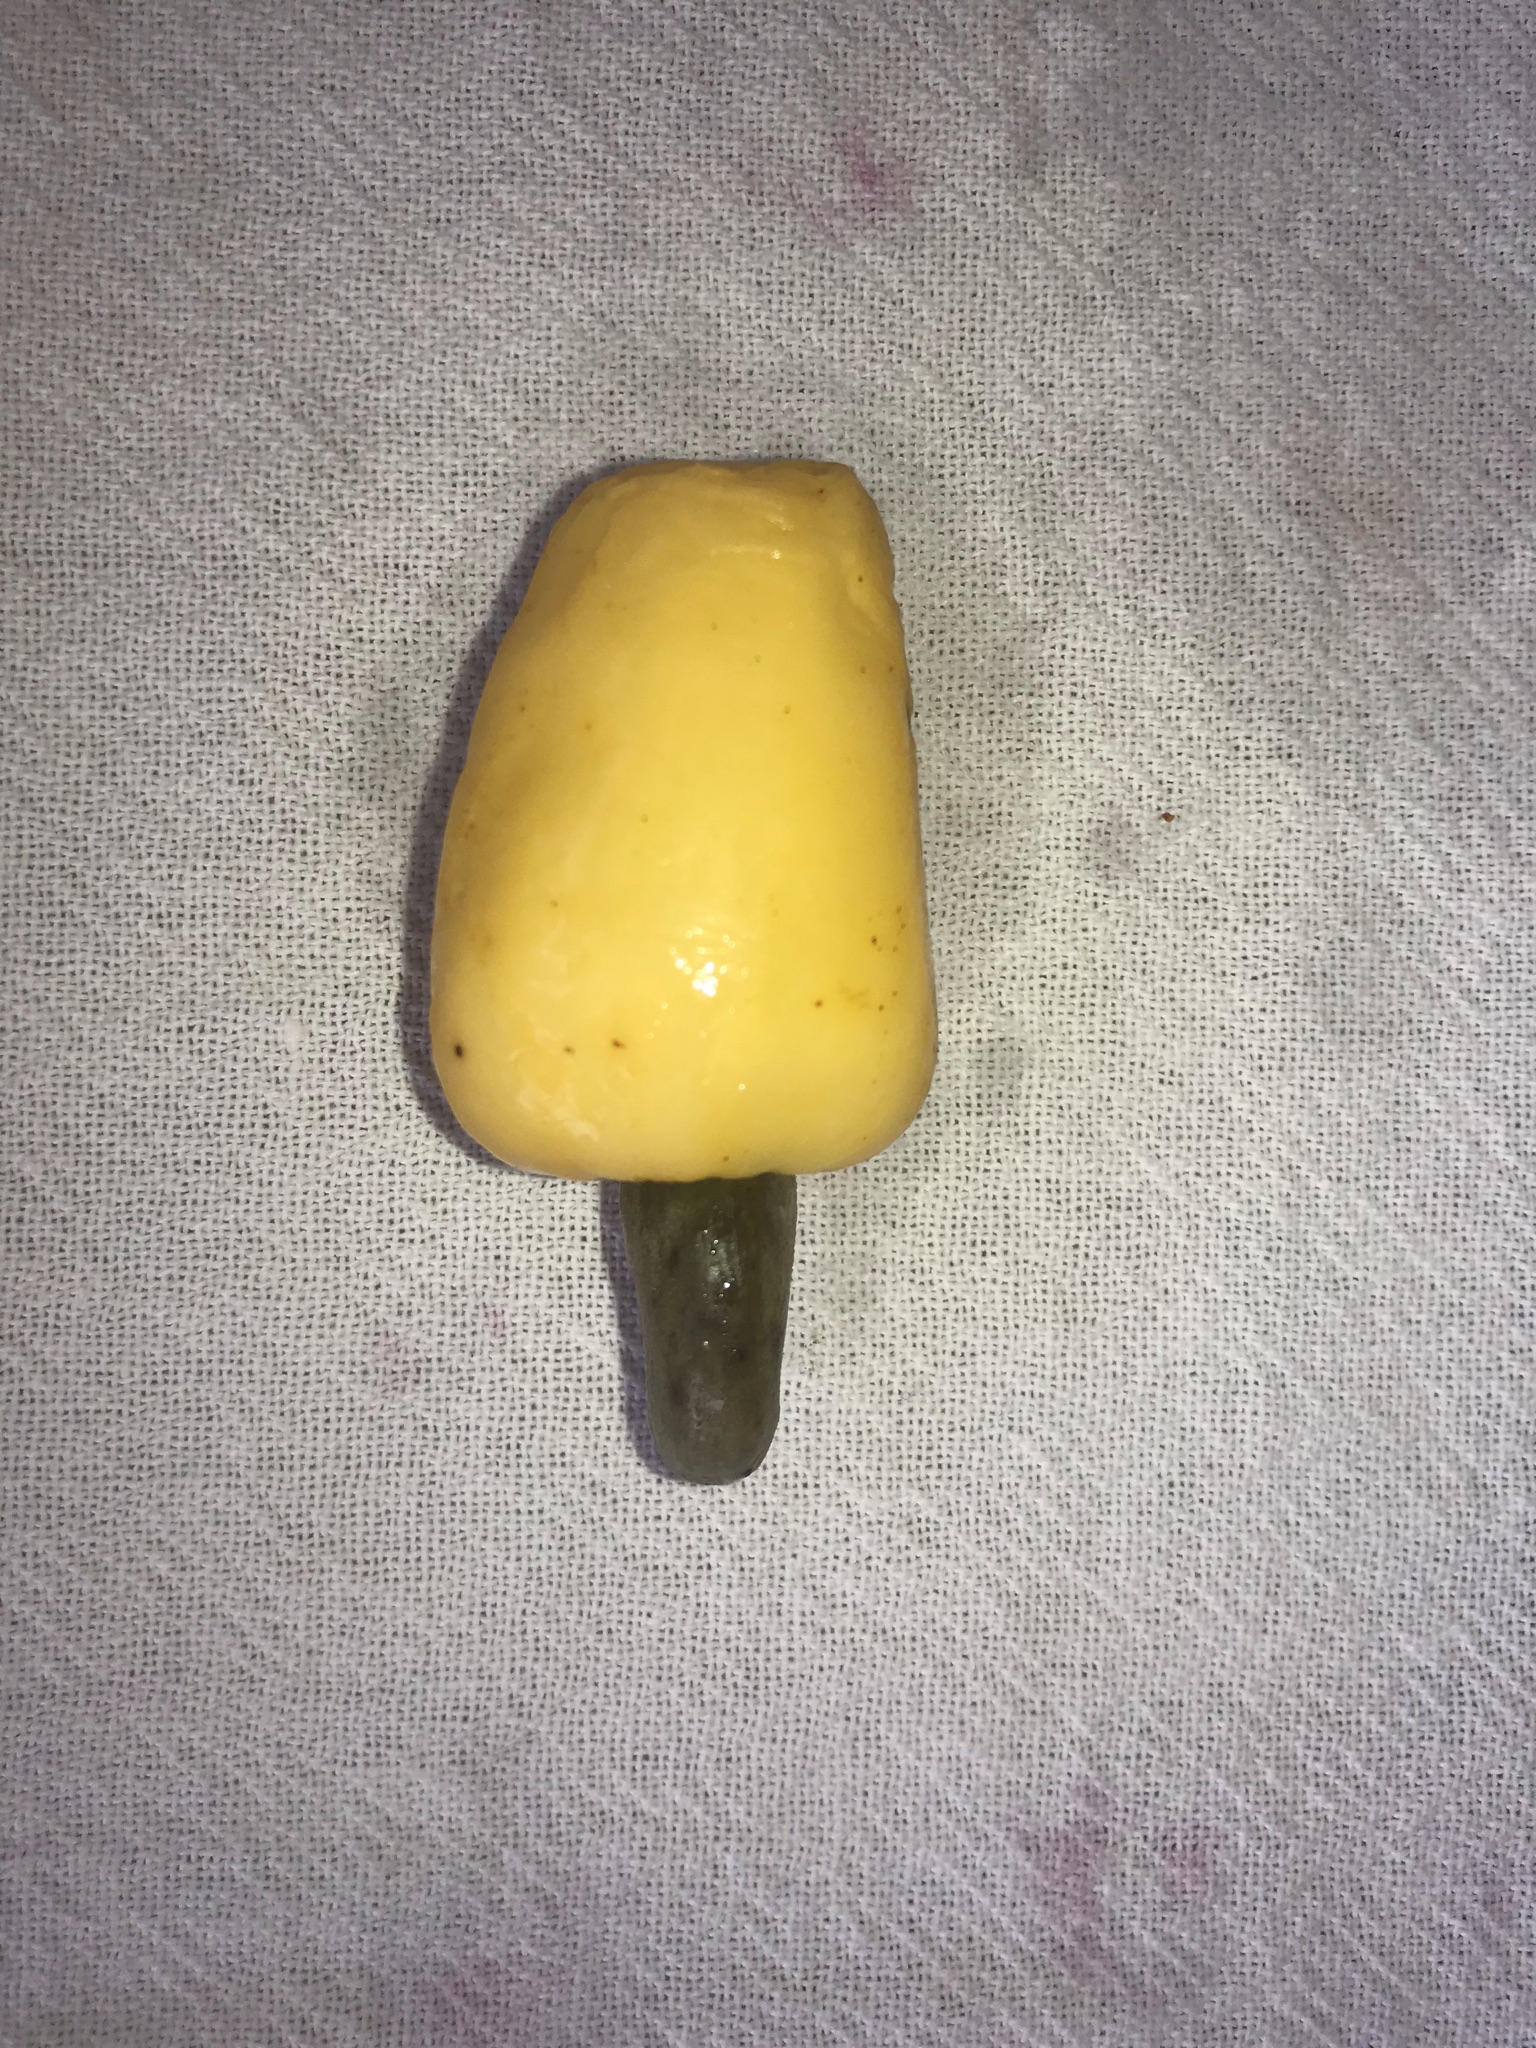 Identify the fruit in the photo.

caju amarelo
